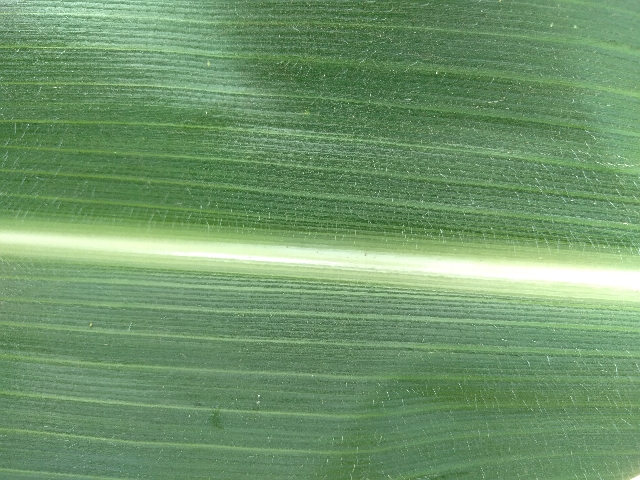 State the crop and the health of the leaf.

maize, healthy
